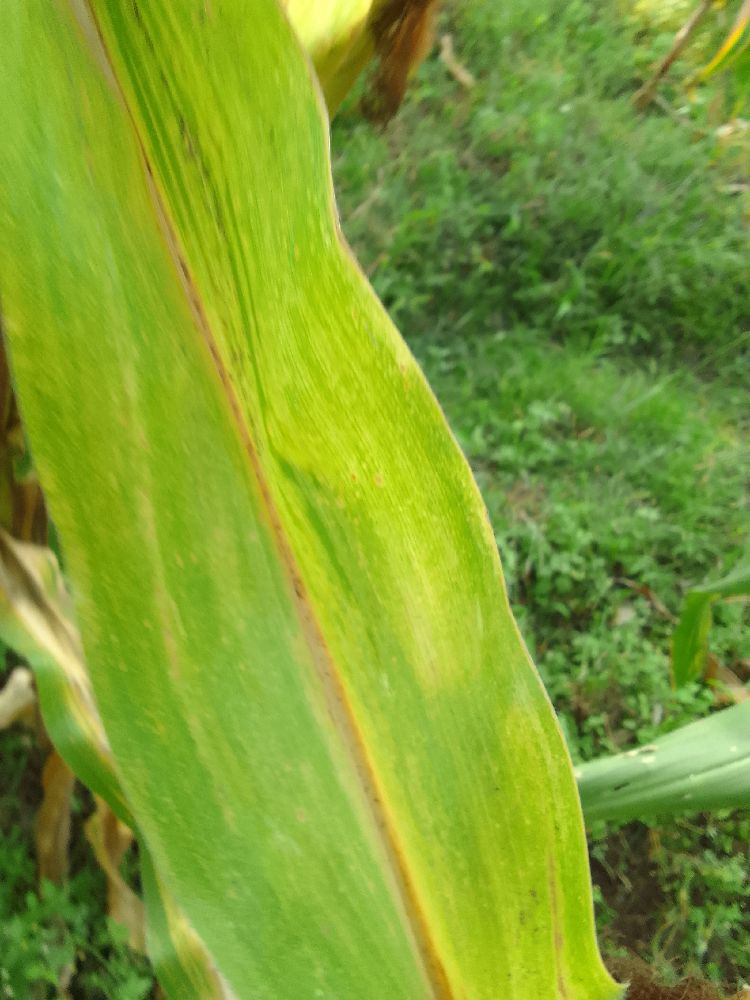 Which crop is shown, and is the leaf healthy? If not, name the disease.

maize, maize lethal necrosis
